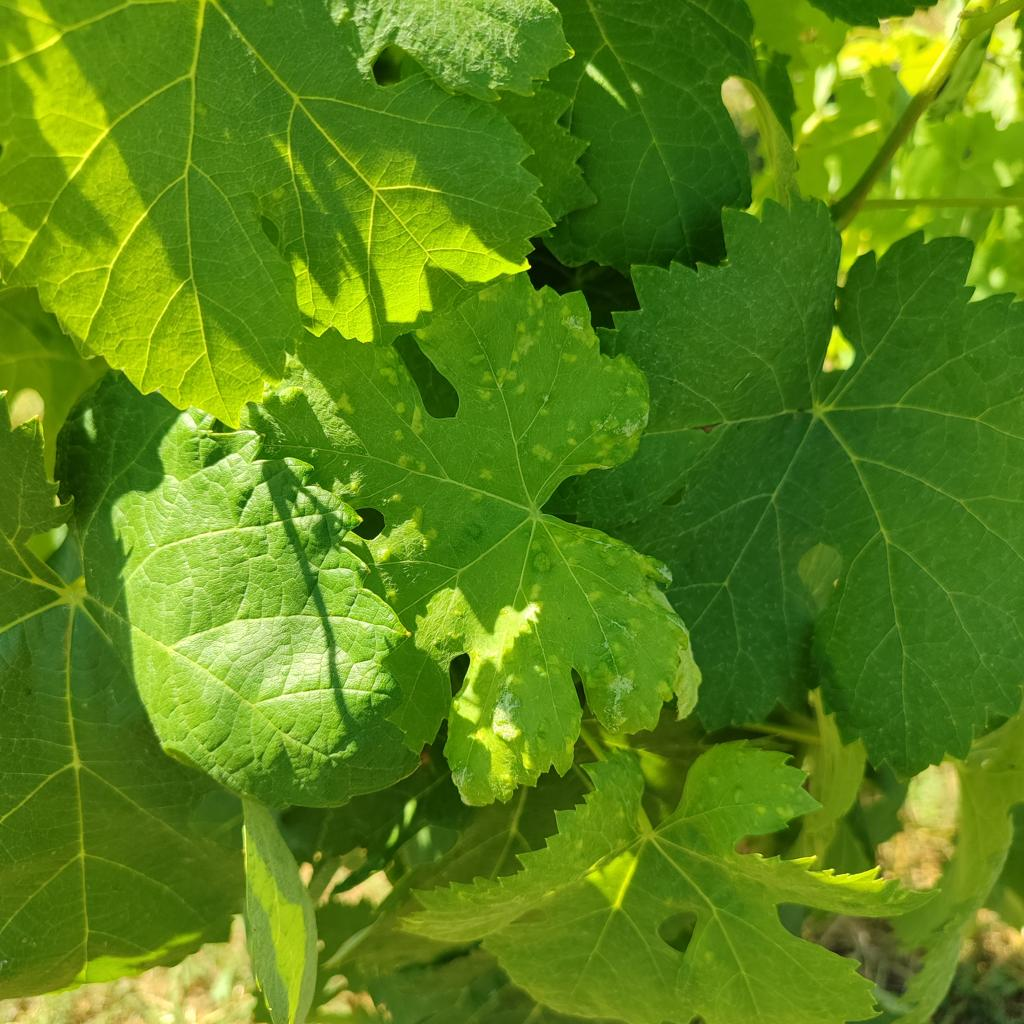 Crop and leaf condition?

grapevine, erineum mite
